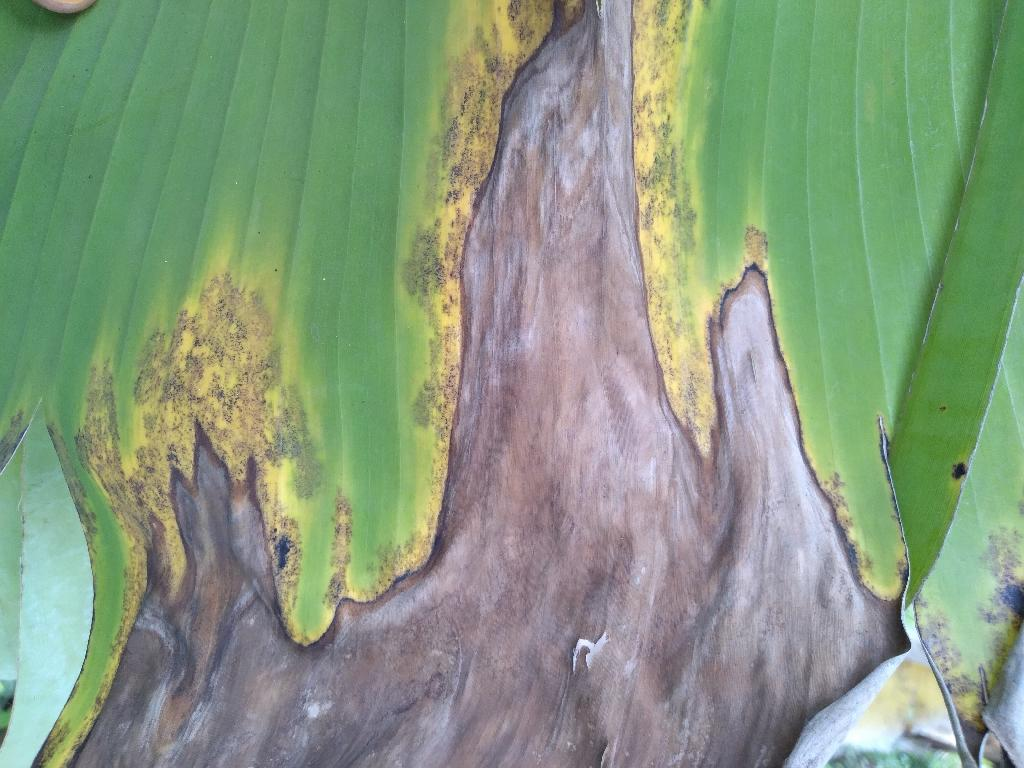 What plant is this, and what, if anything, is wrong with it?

banana, black sigatoka
